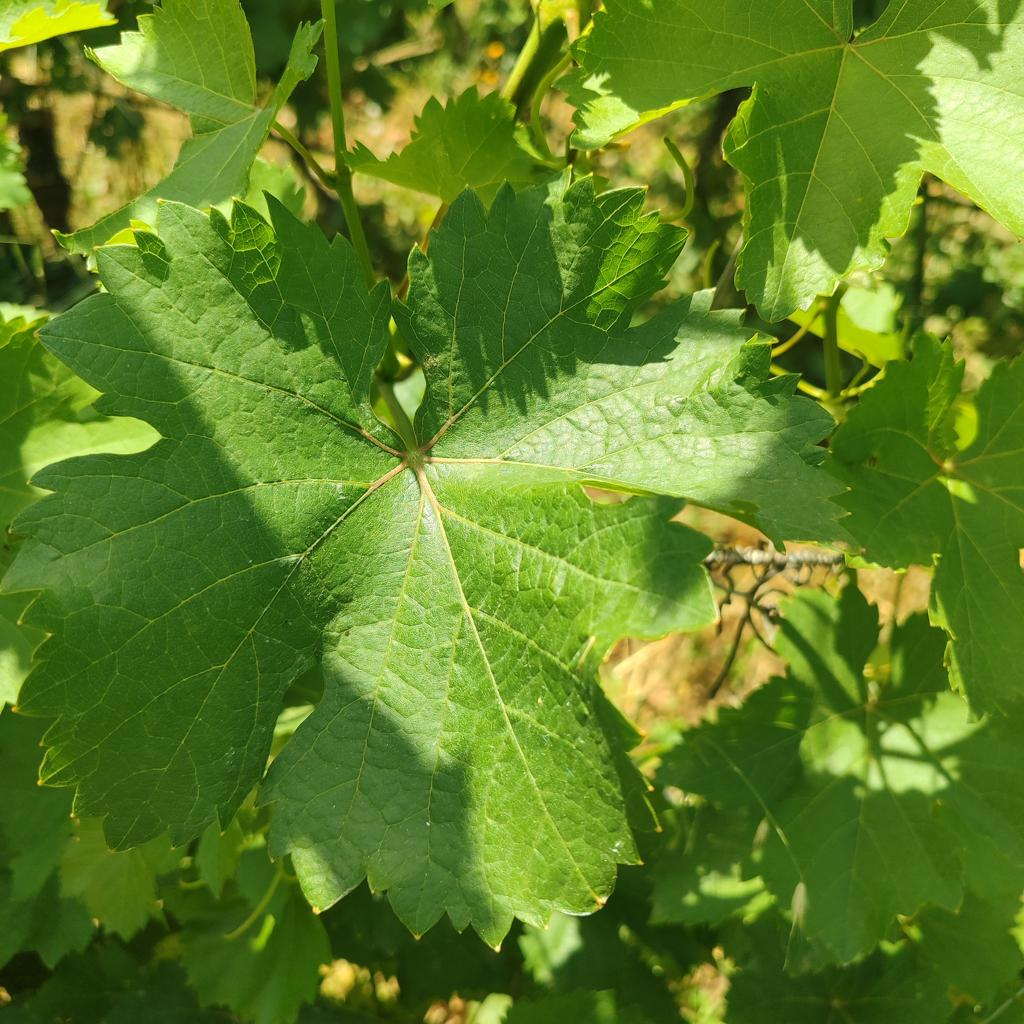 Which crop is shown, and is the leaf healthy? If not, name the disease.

grapevine, healthy
